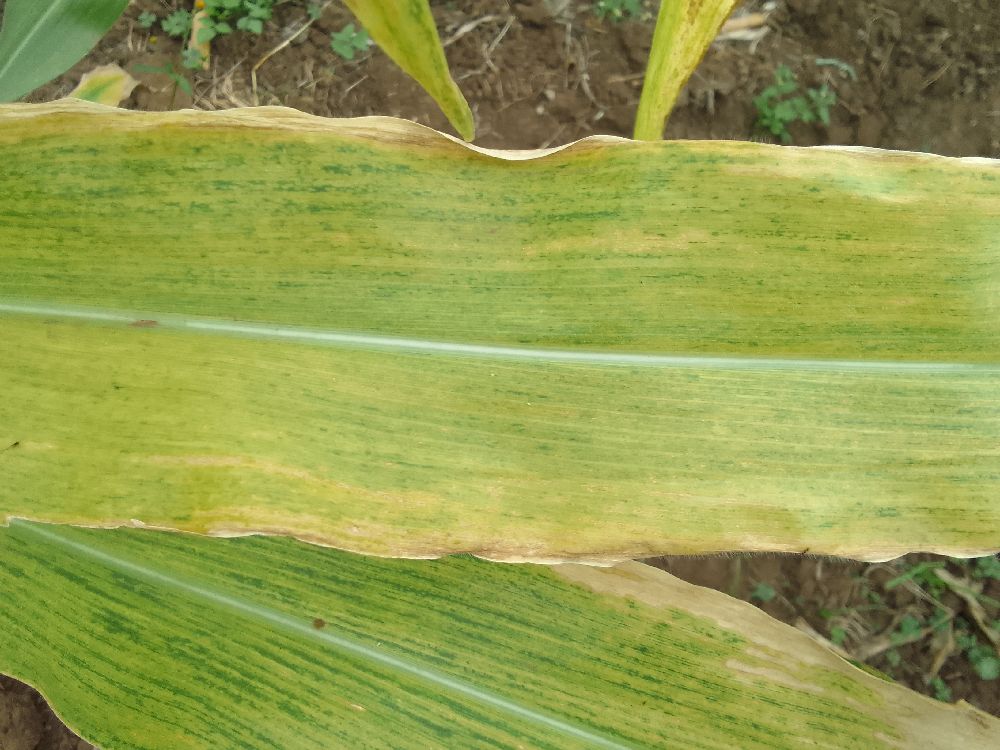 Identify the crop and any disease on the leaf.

maize, maize lethal necrosis
